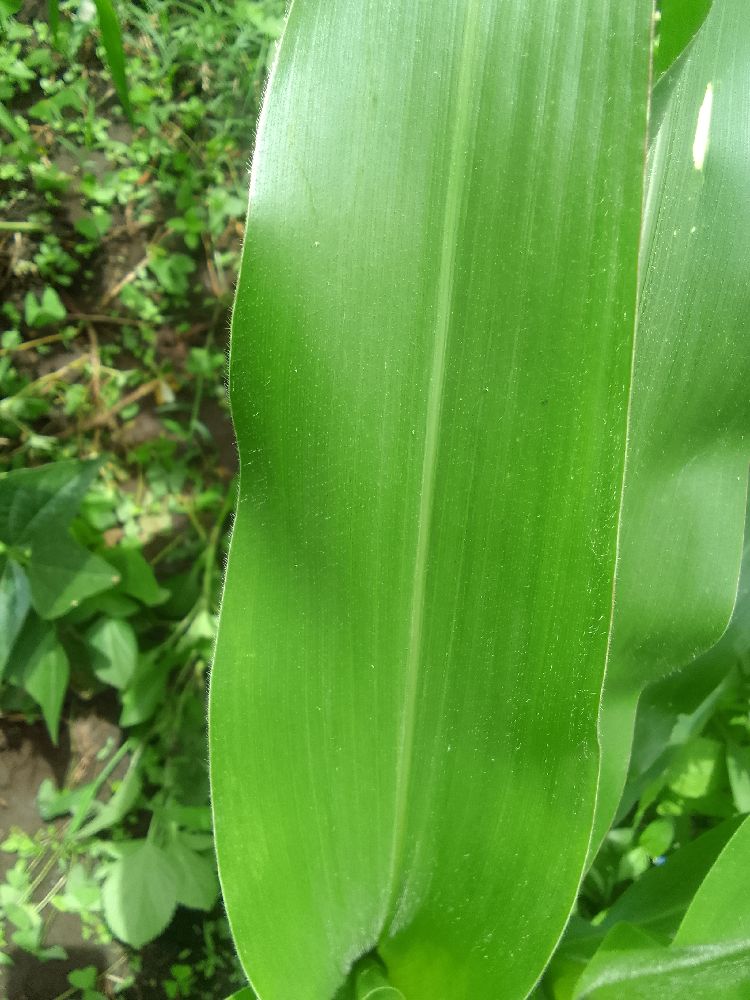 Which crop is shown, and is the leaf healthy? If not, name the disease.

maize, healthy
